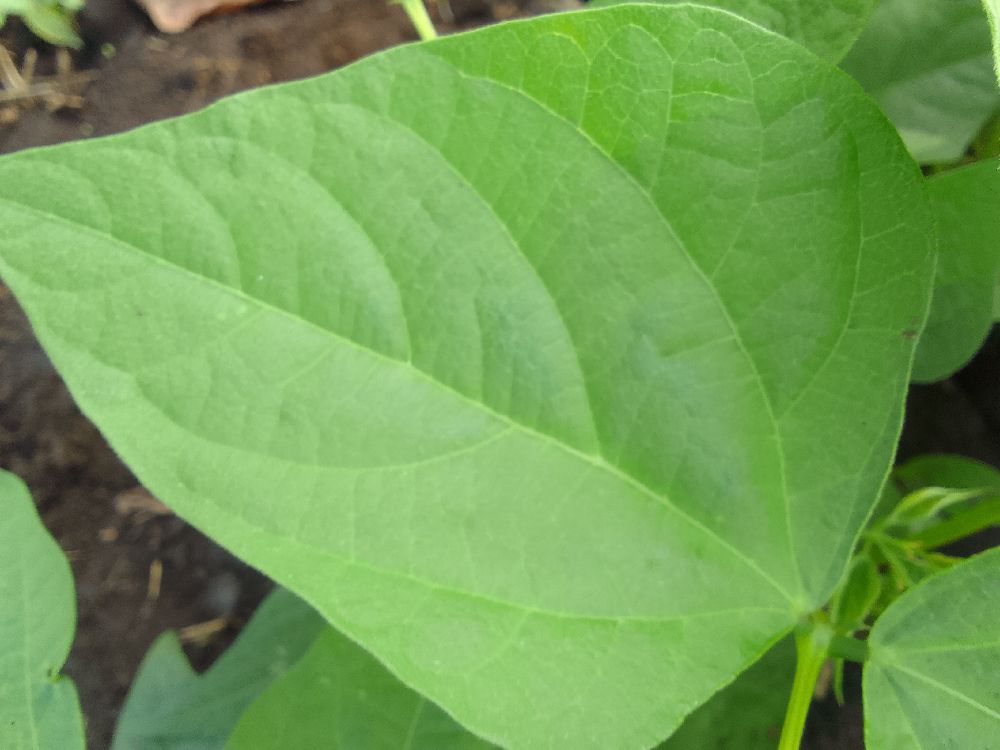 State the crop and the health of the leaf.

common bean, healthy
